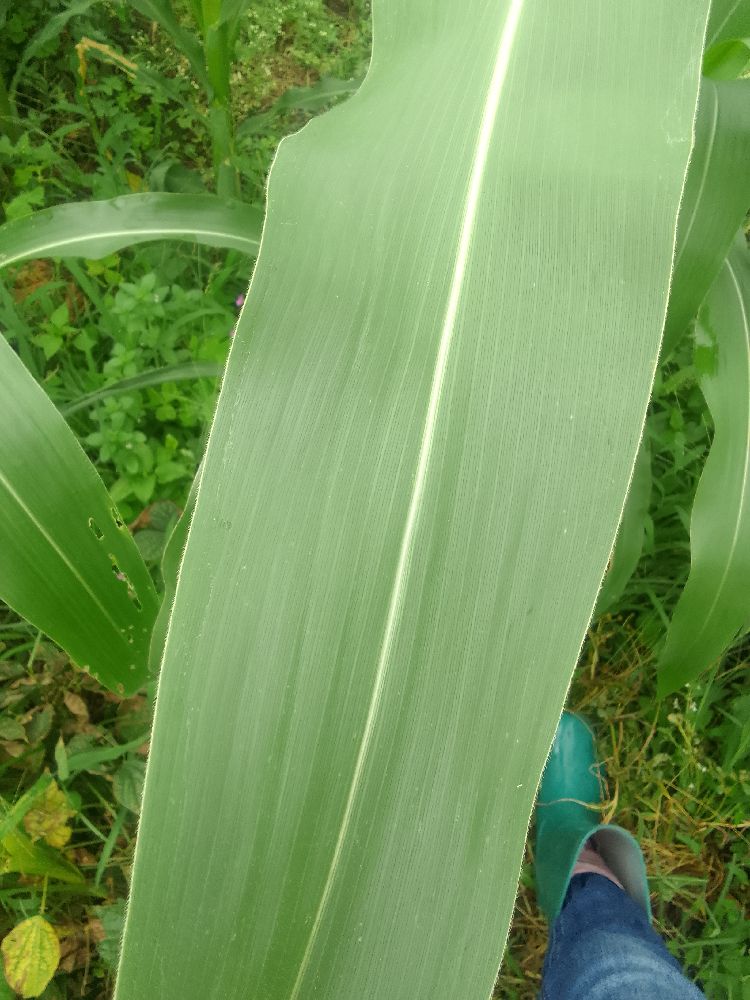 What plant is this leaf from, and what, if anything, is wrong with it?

maize, healthy
